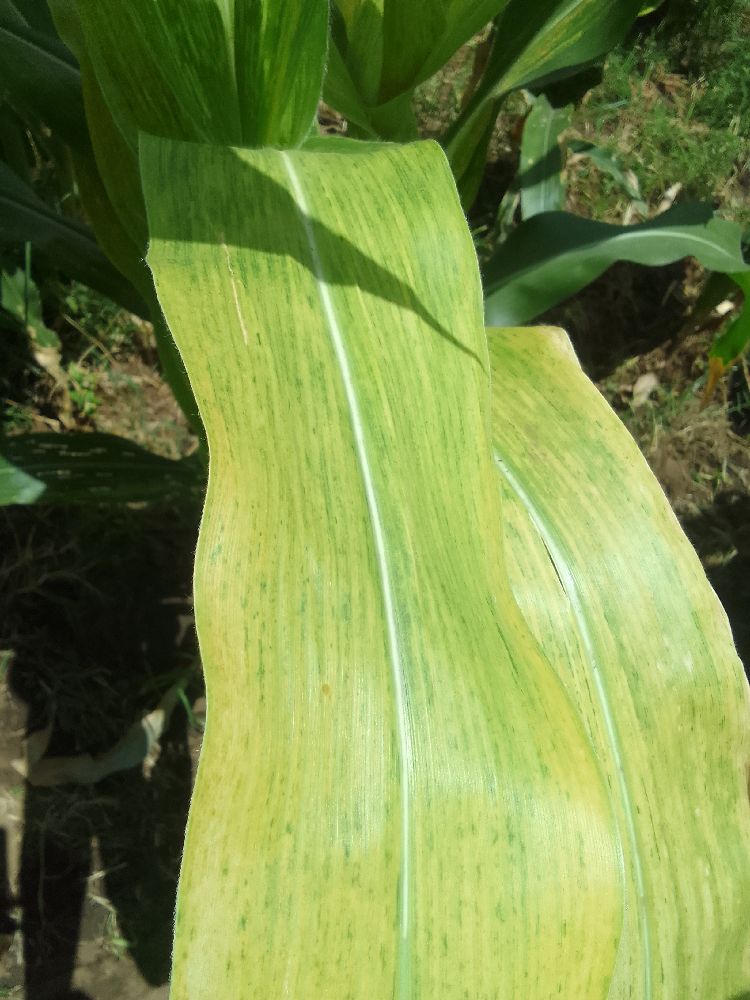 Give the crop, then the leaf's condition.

maize, maize lethal necrosis
